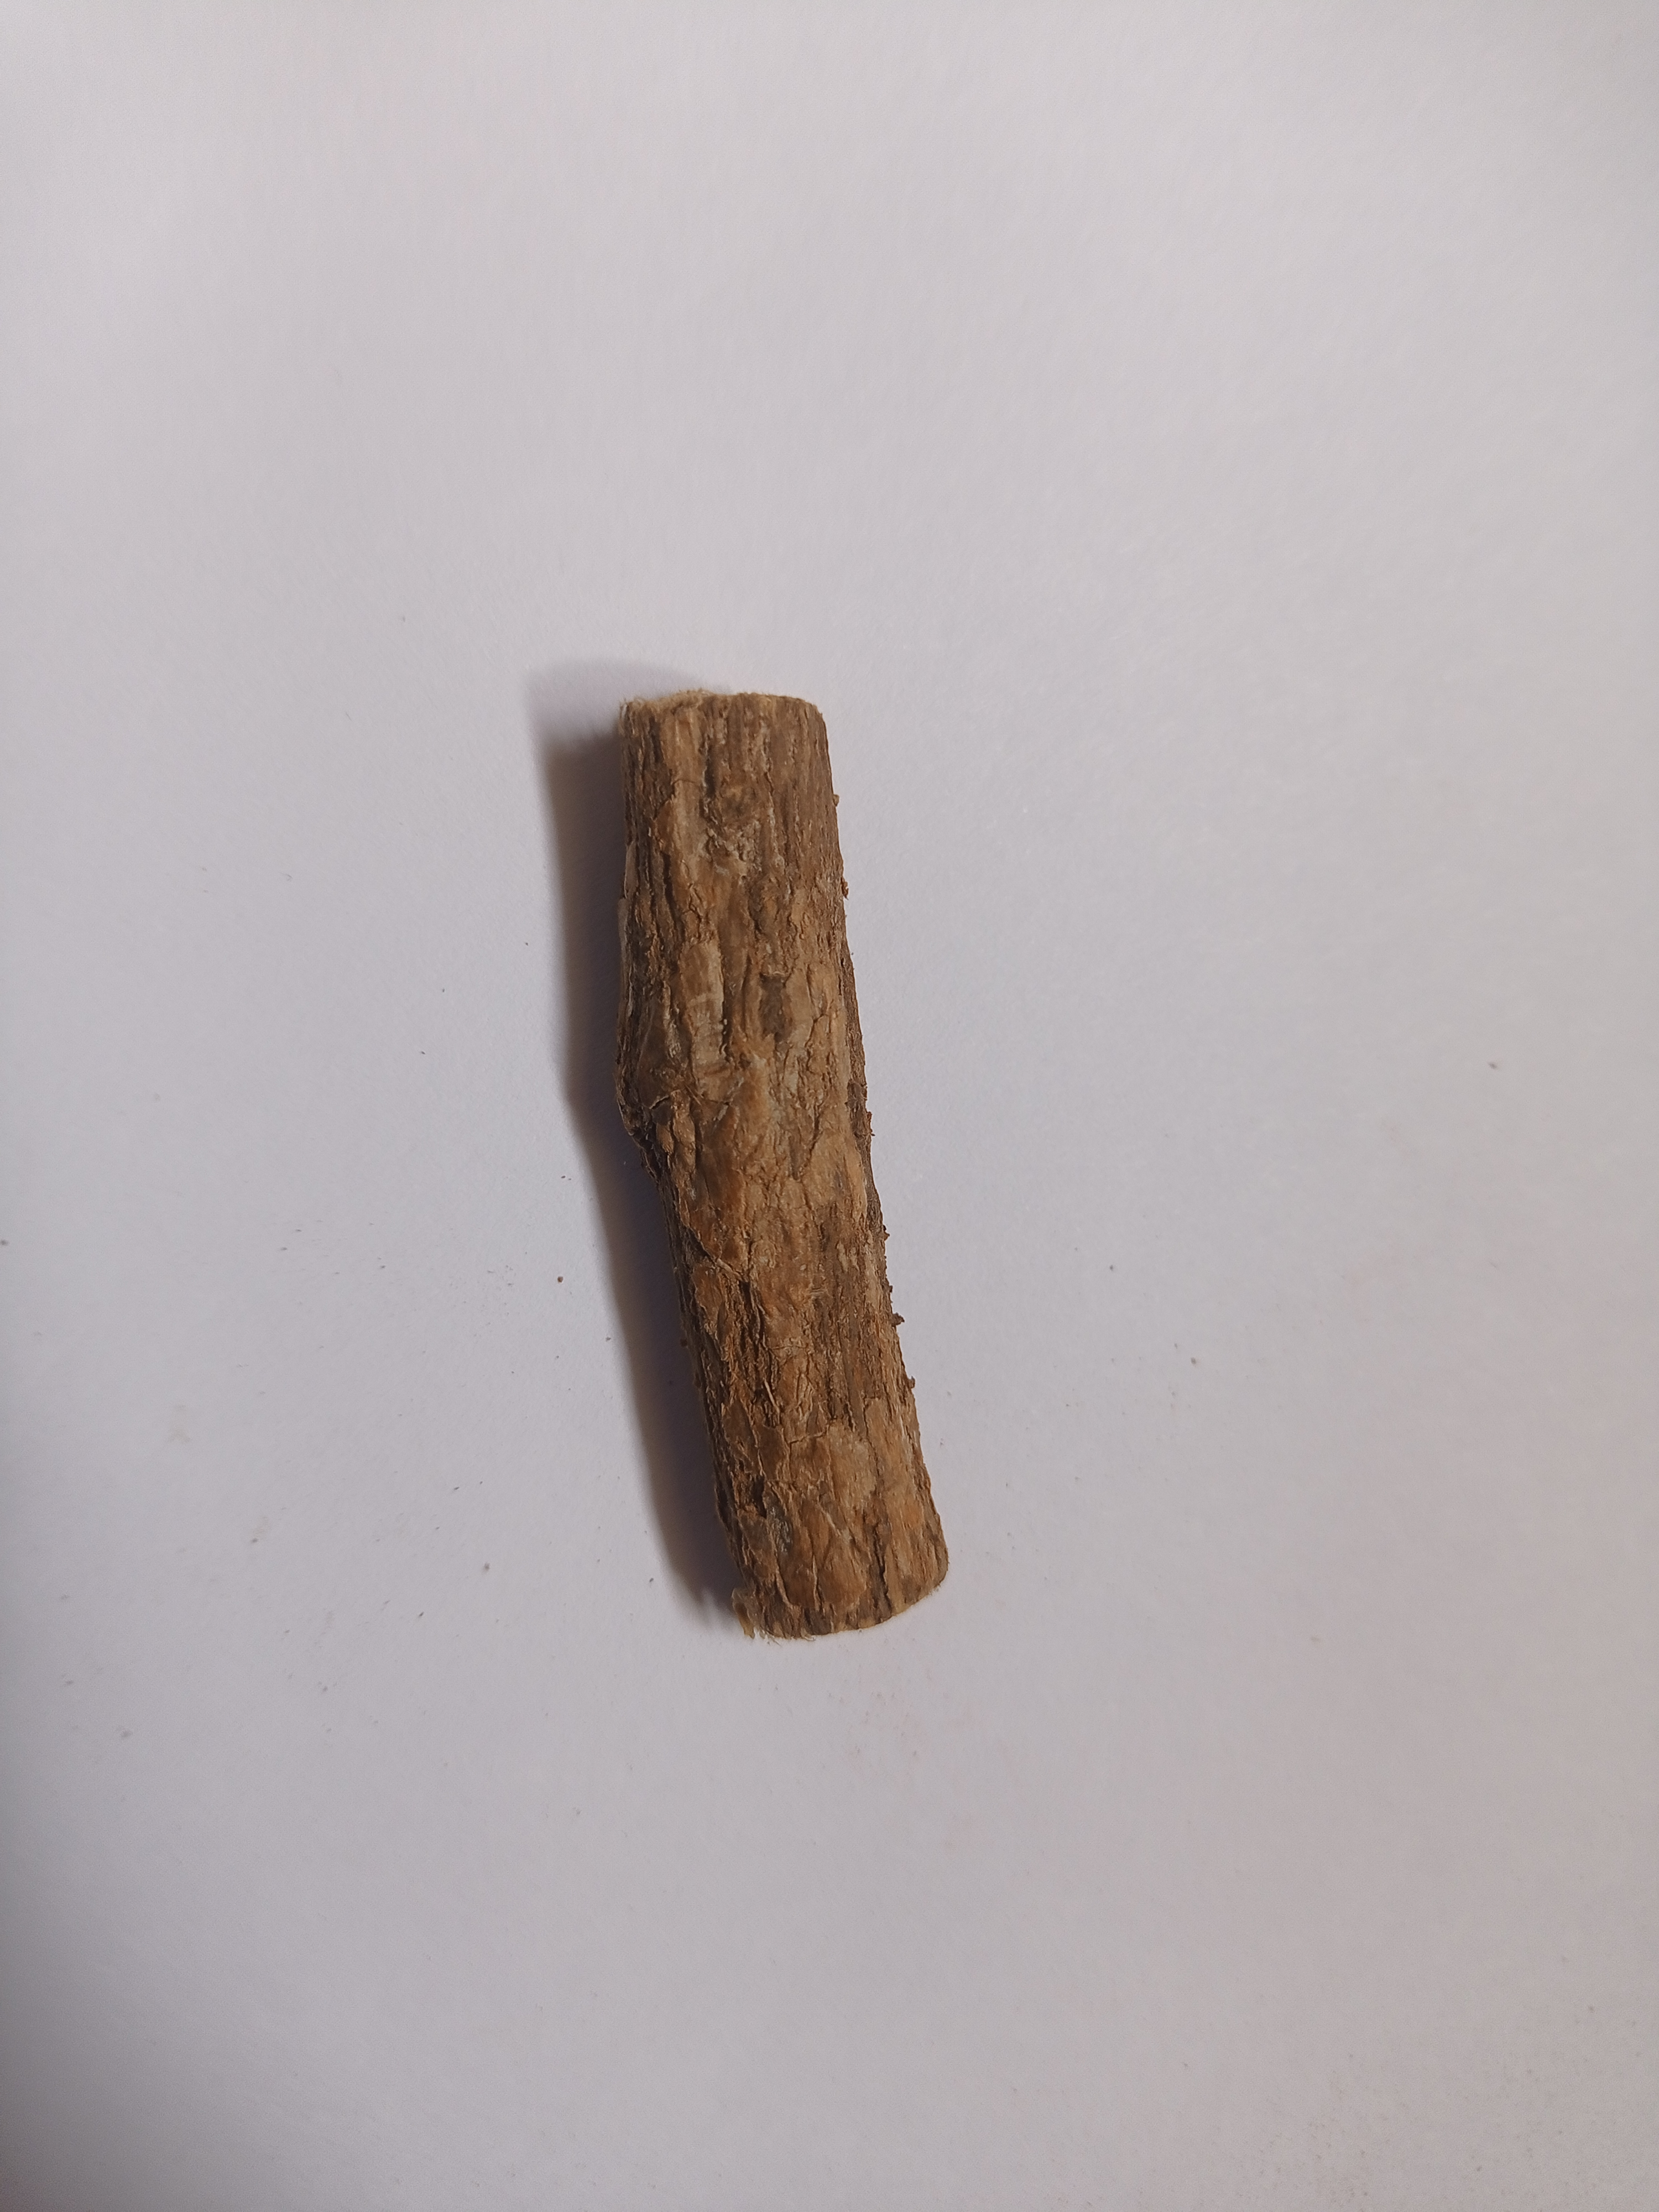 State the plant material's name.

jesthamadh
